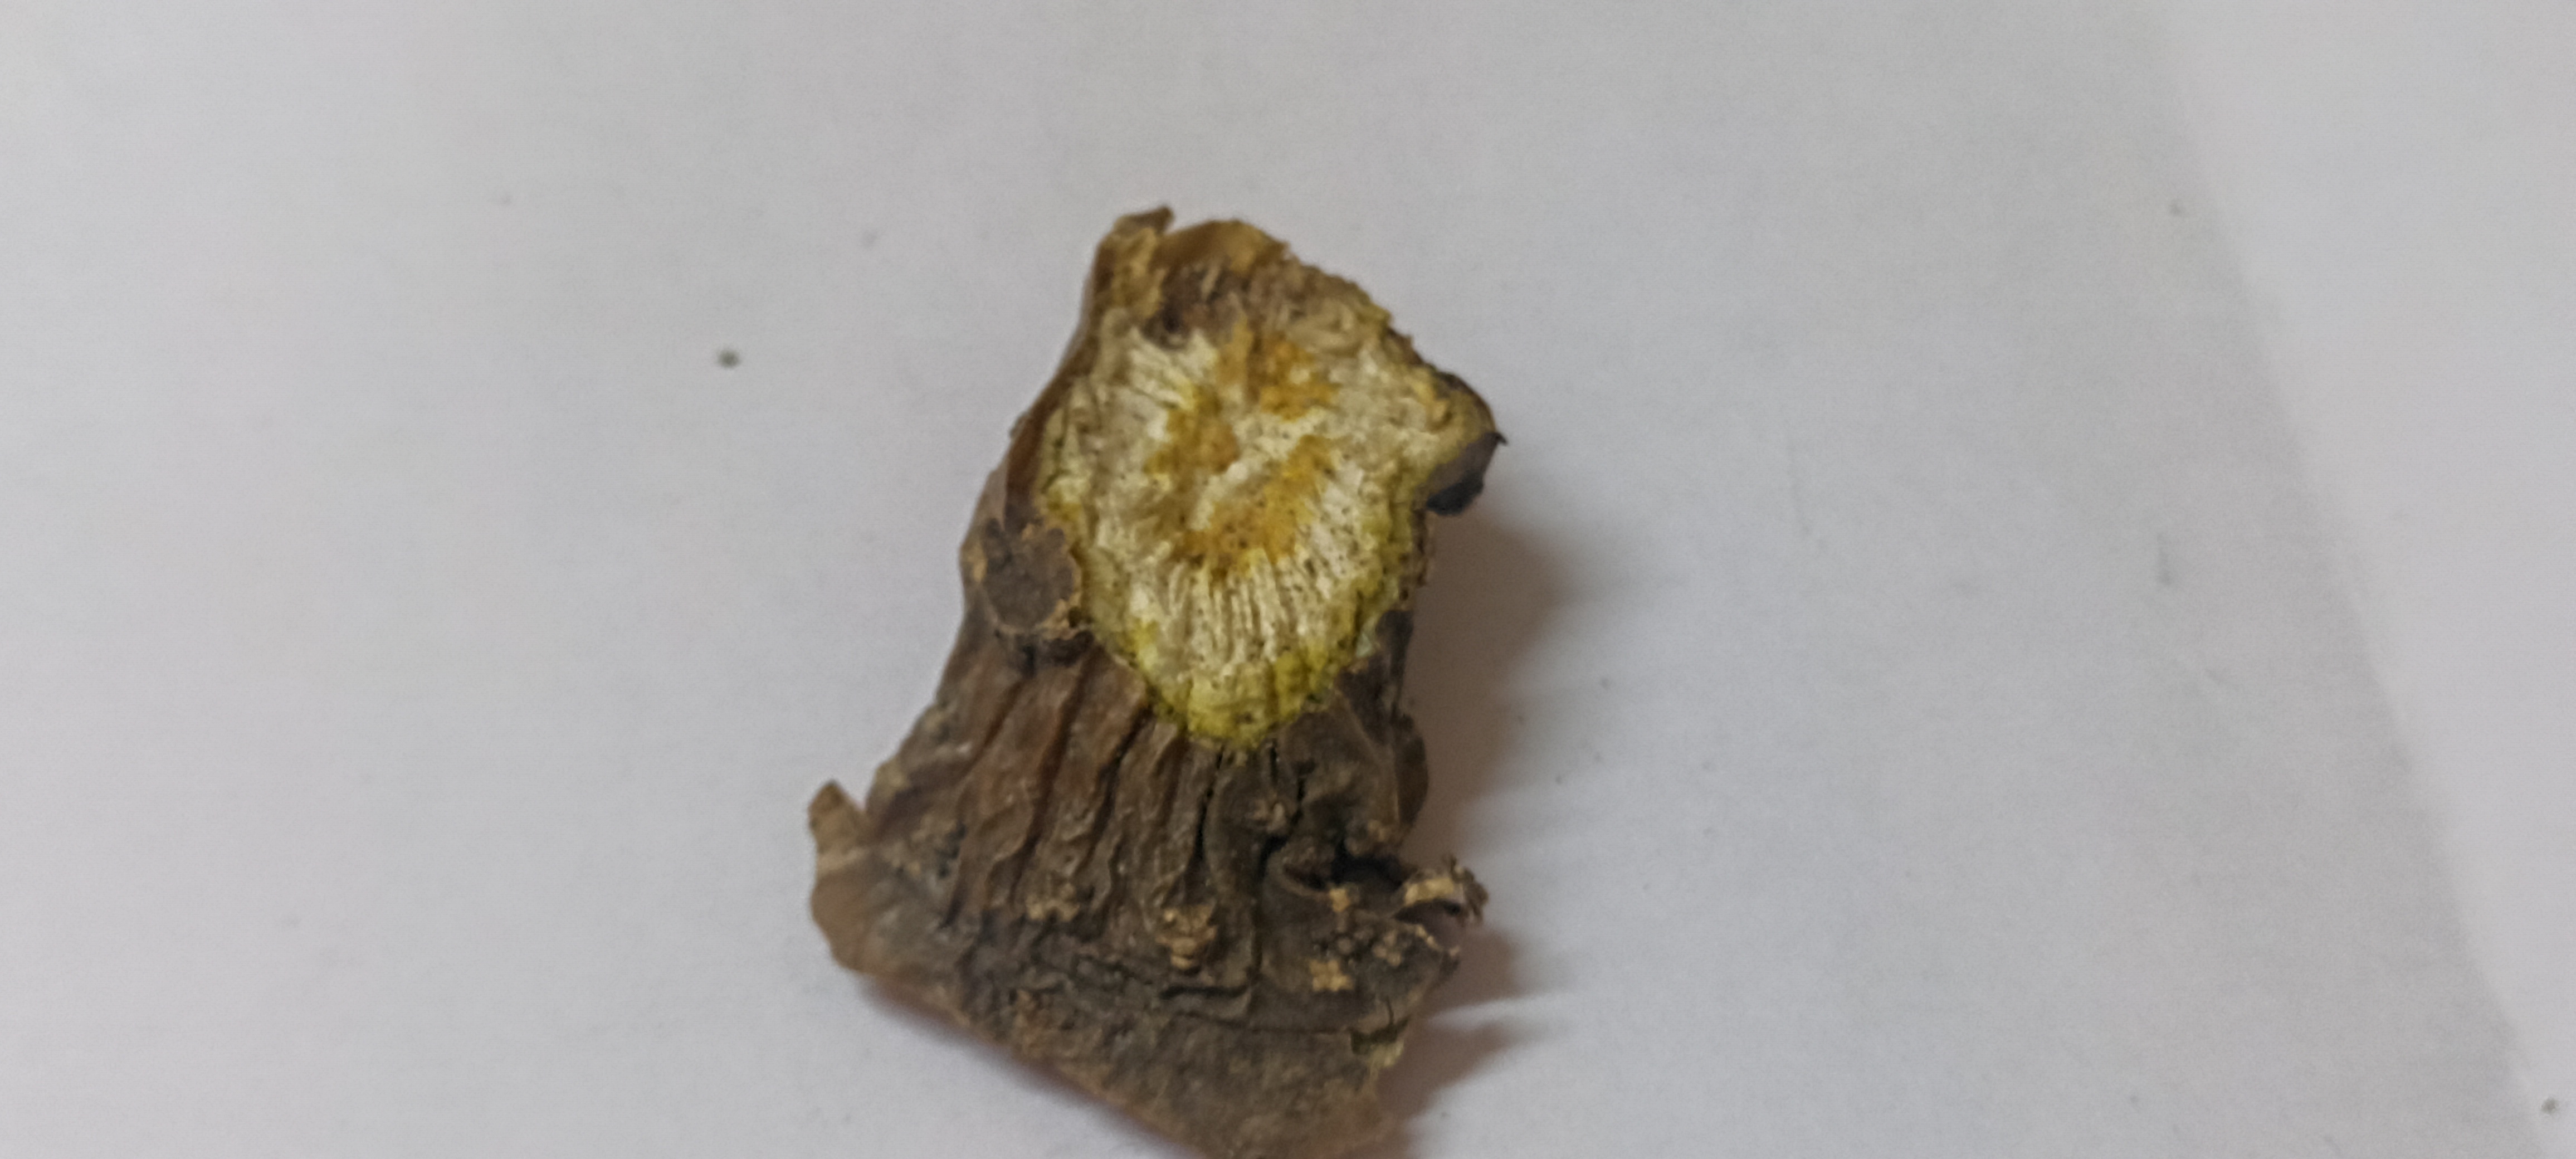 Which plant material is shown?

gulvel
